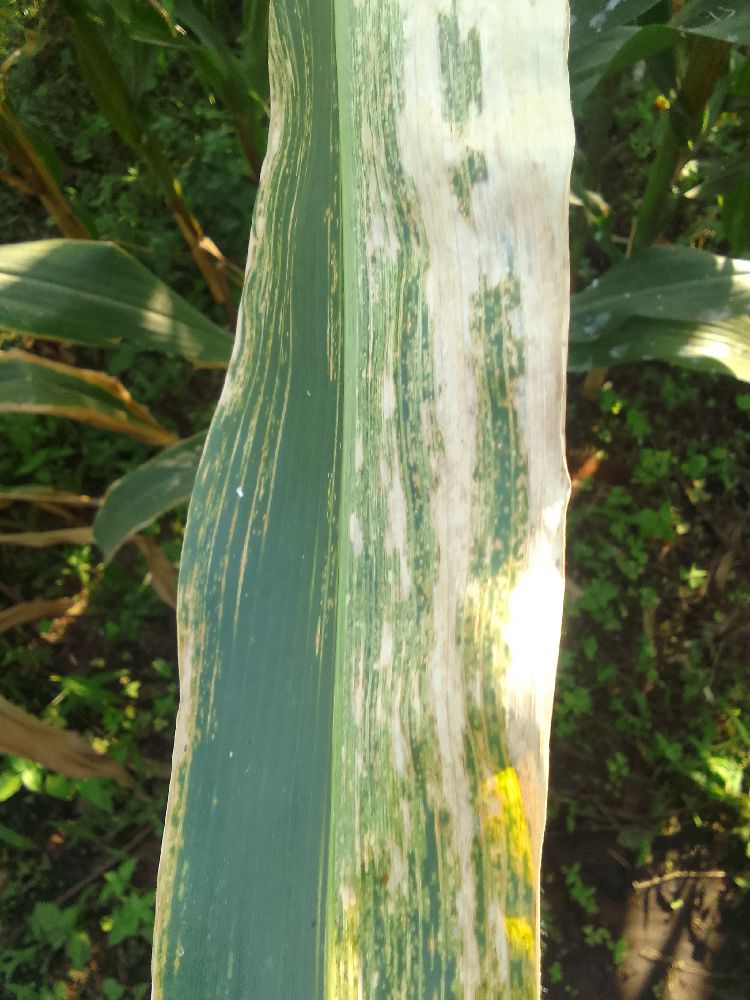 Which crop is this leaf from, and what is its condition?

maize, maize lethal necrosis
